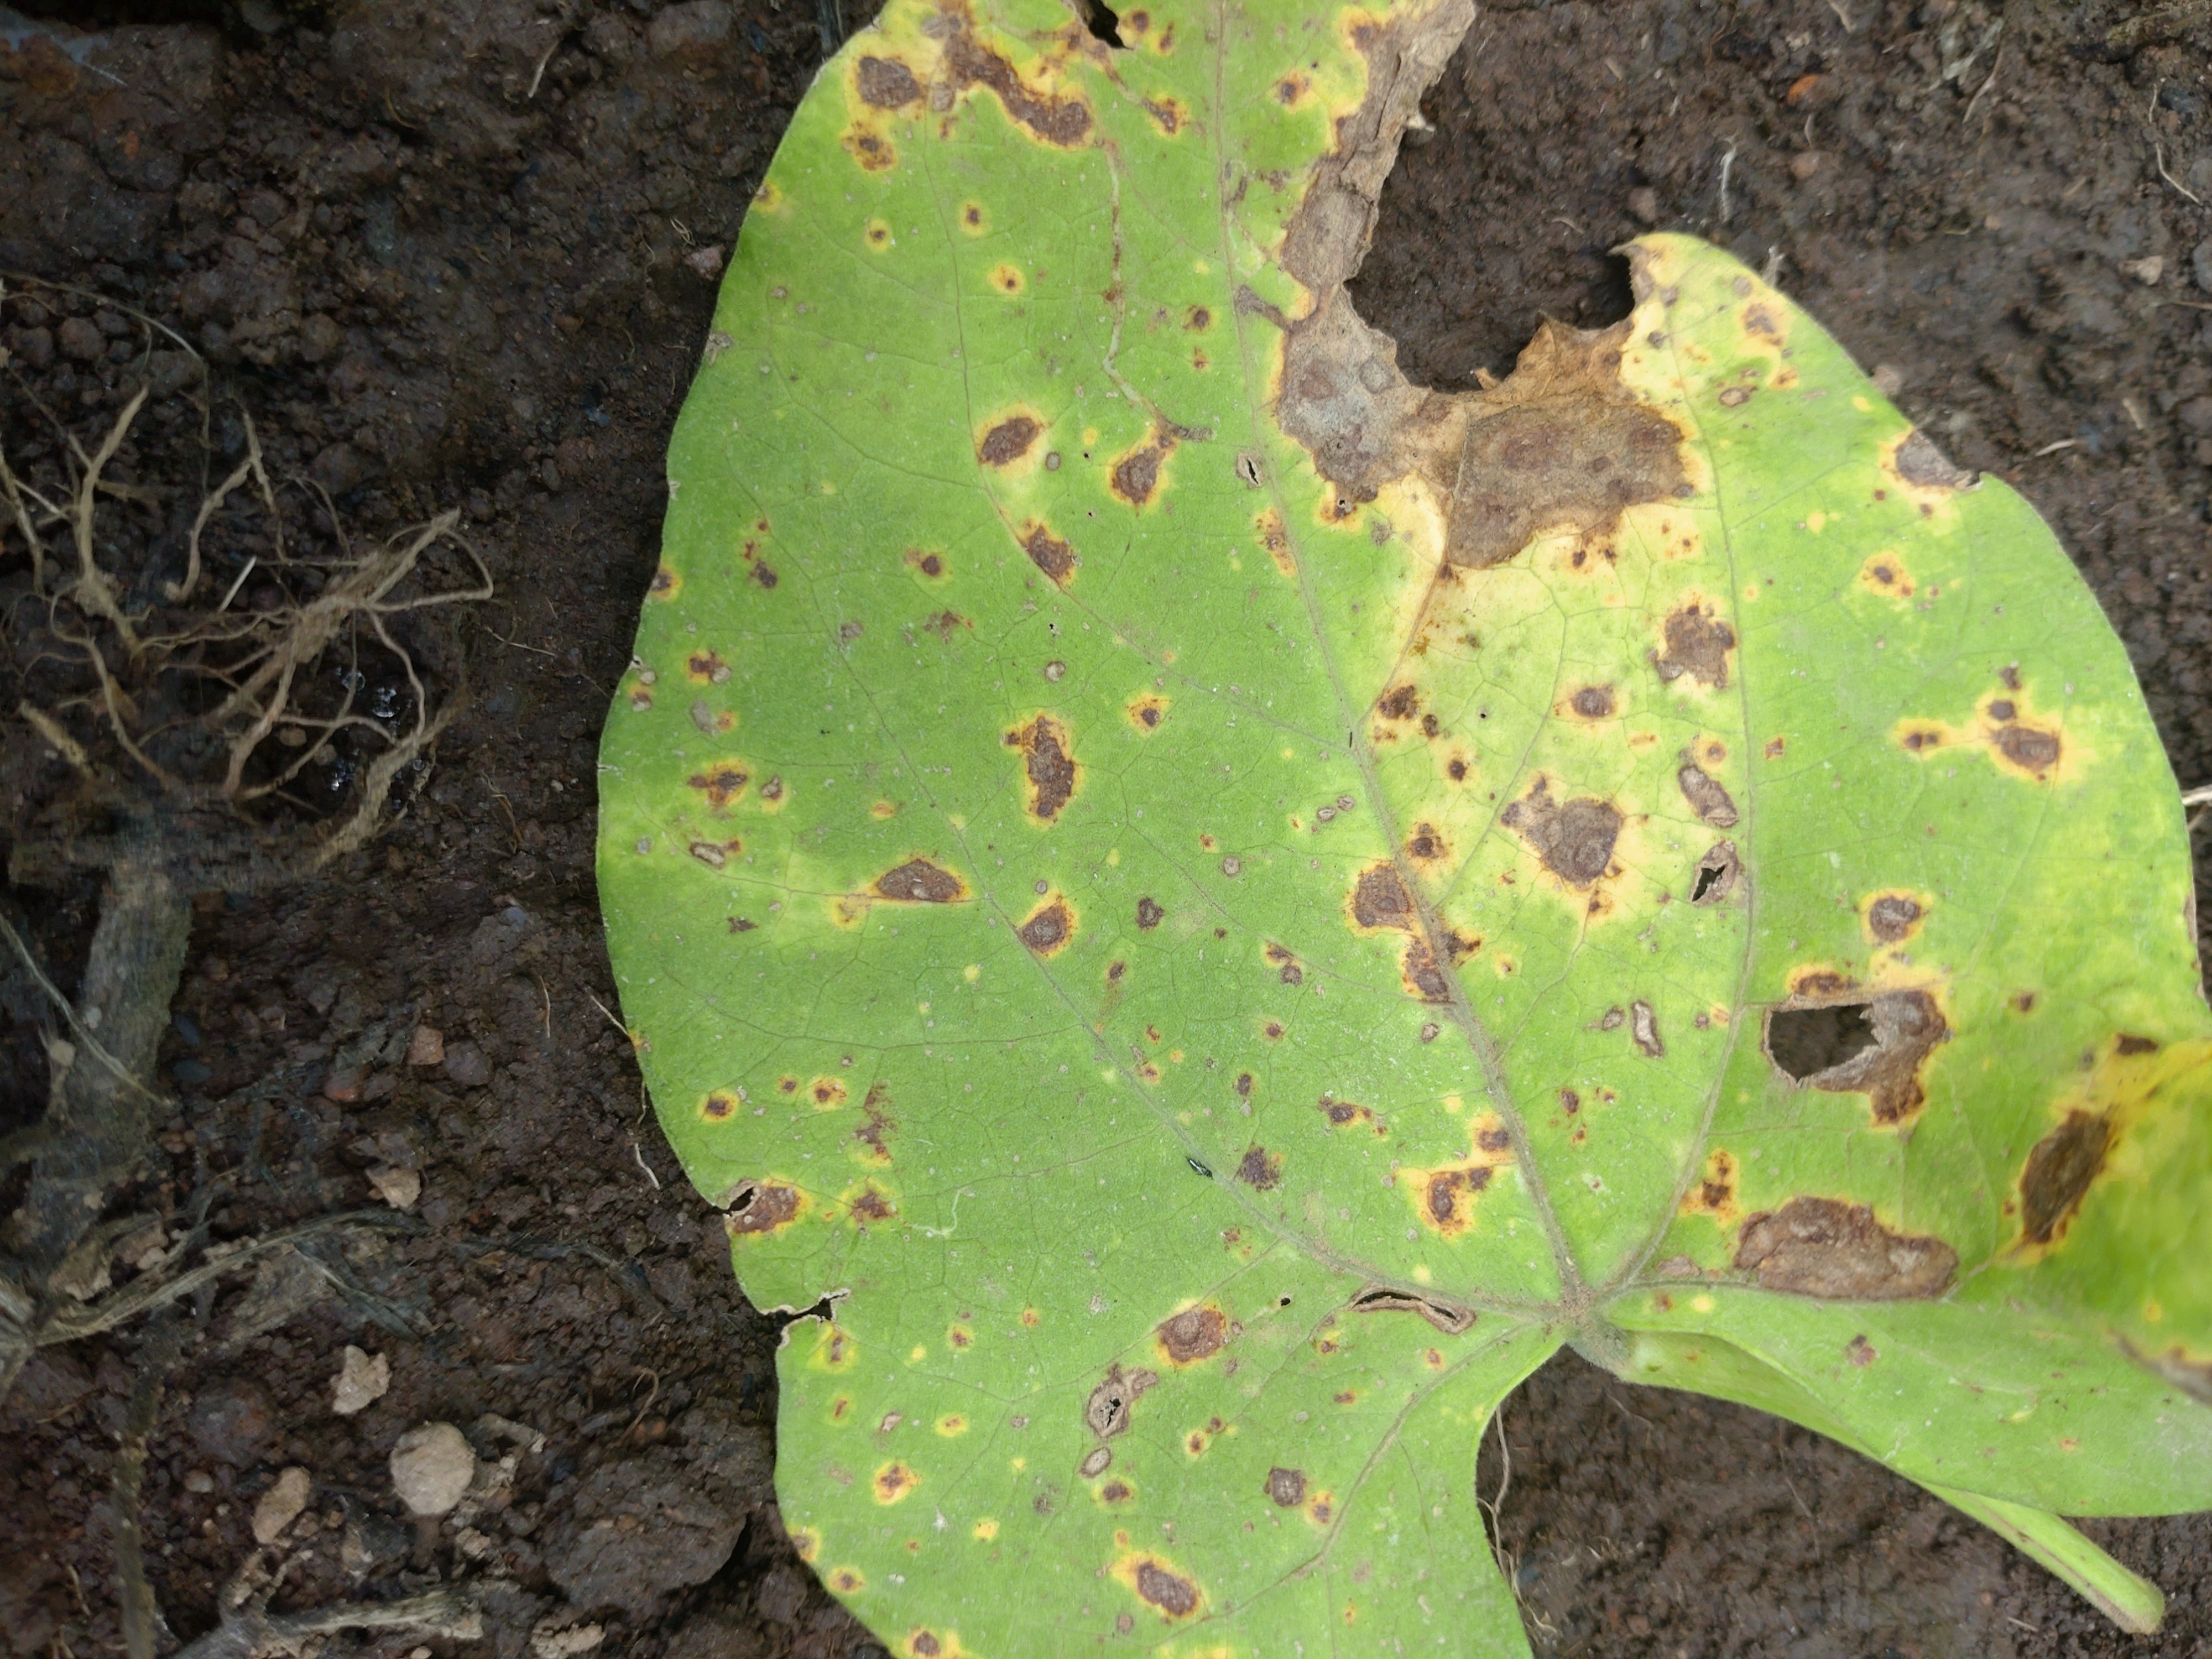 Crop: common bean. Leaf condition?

rust
